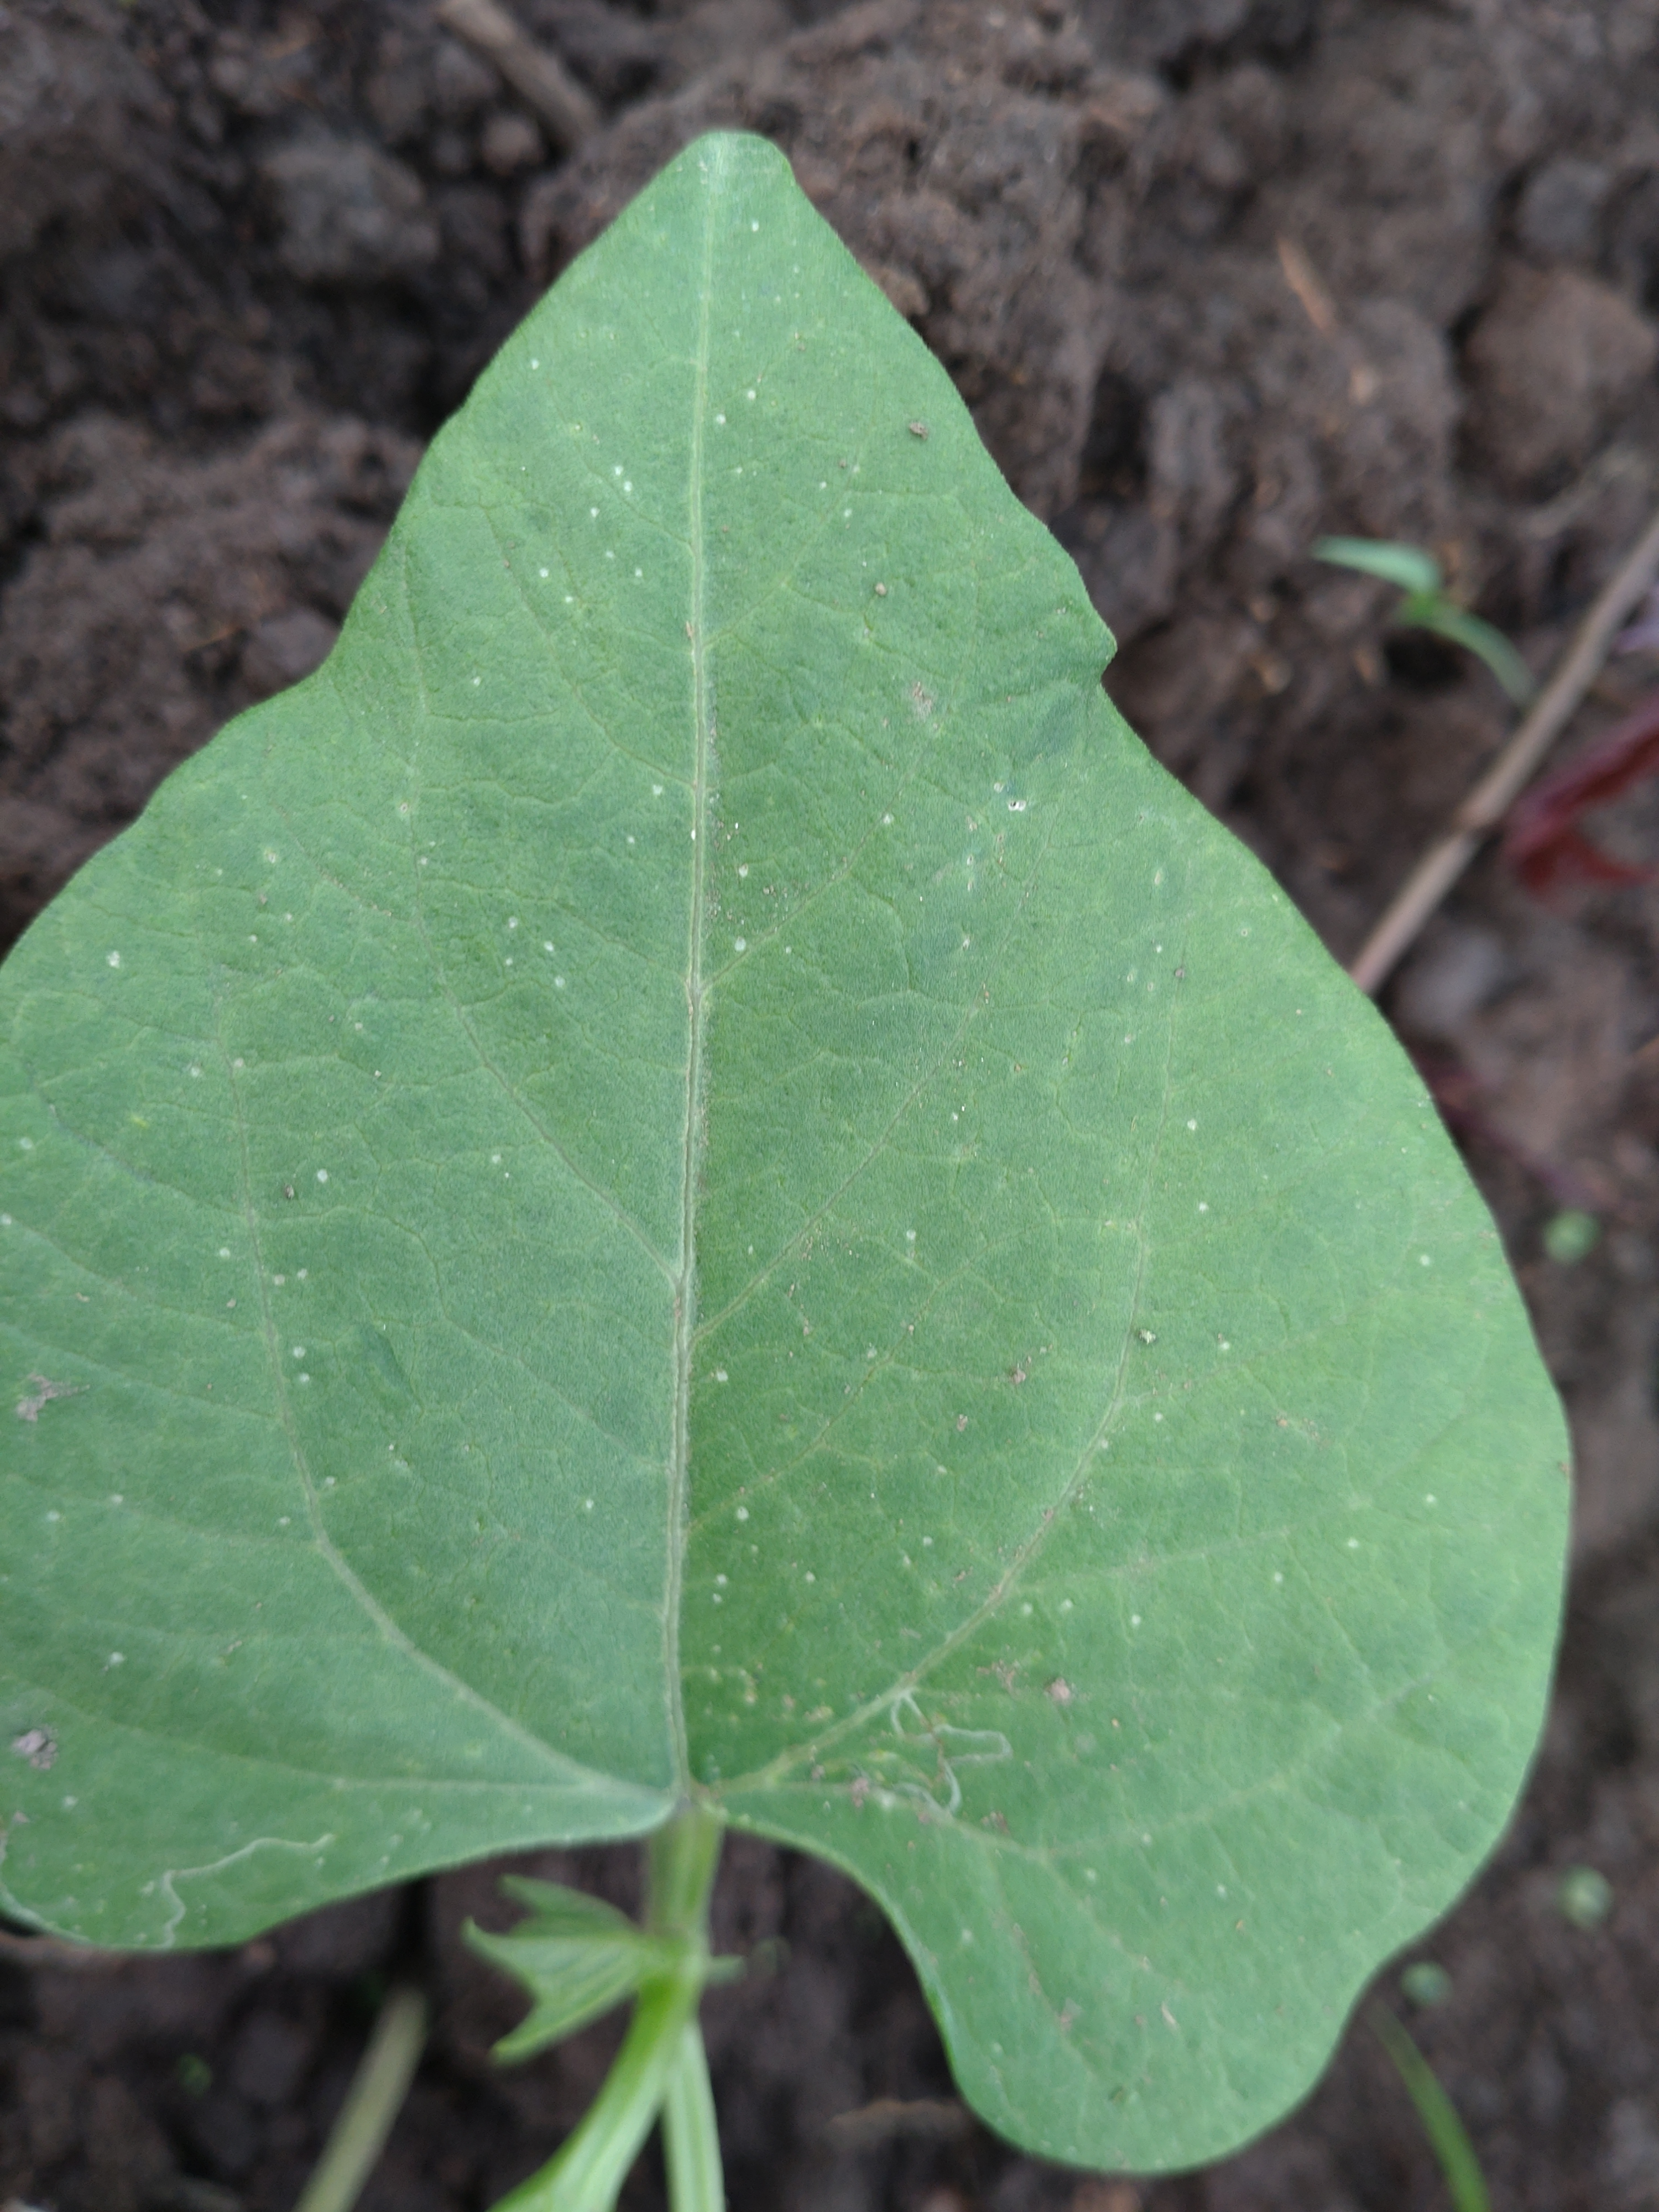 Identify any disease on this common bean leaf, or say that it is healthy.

healthy
